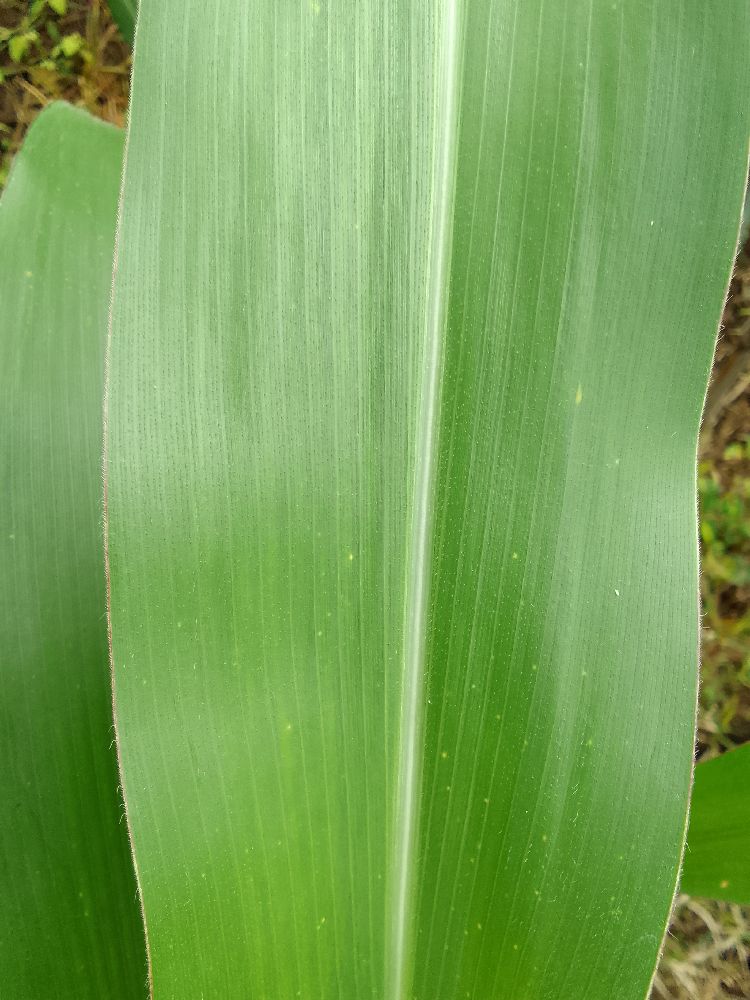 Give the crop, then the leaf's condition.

maize, healthy
